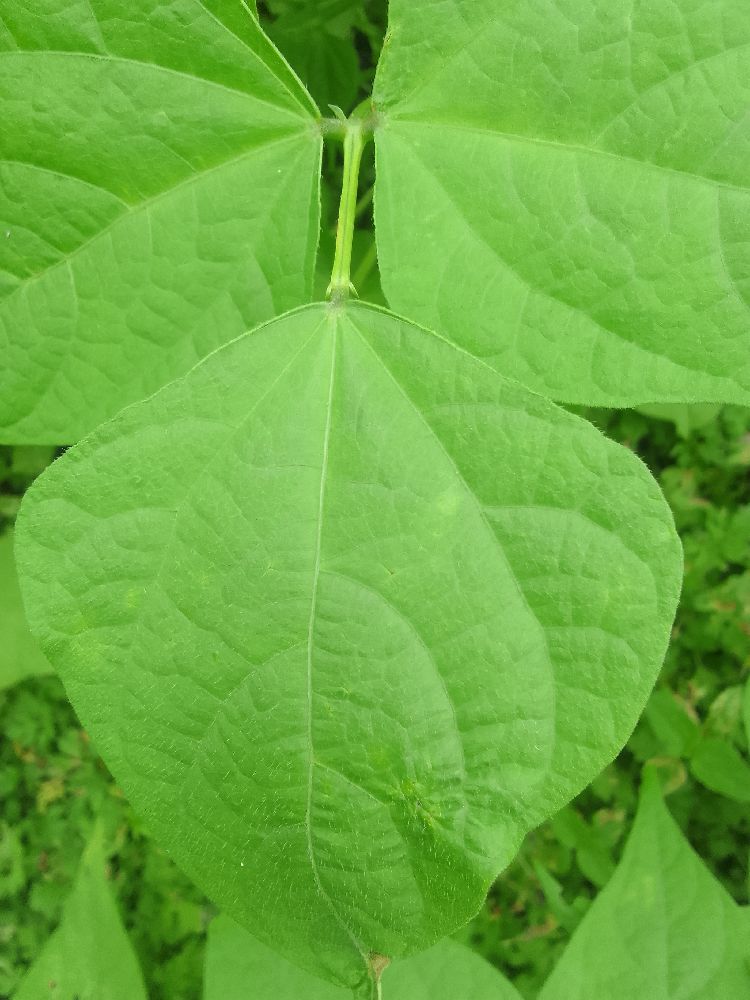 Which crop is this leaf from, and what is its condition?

common bean, healthy
